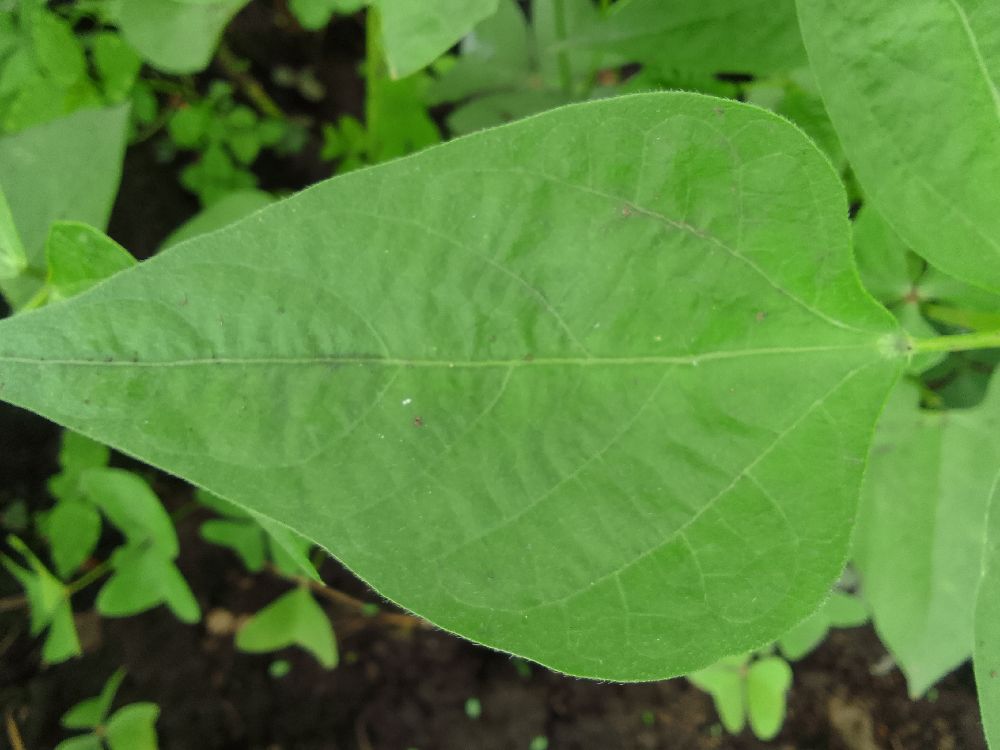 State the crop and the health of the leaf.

common bean, healthy
